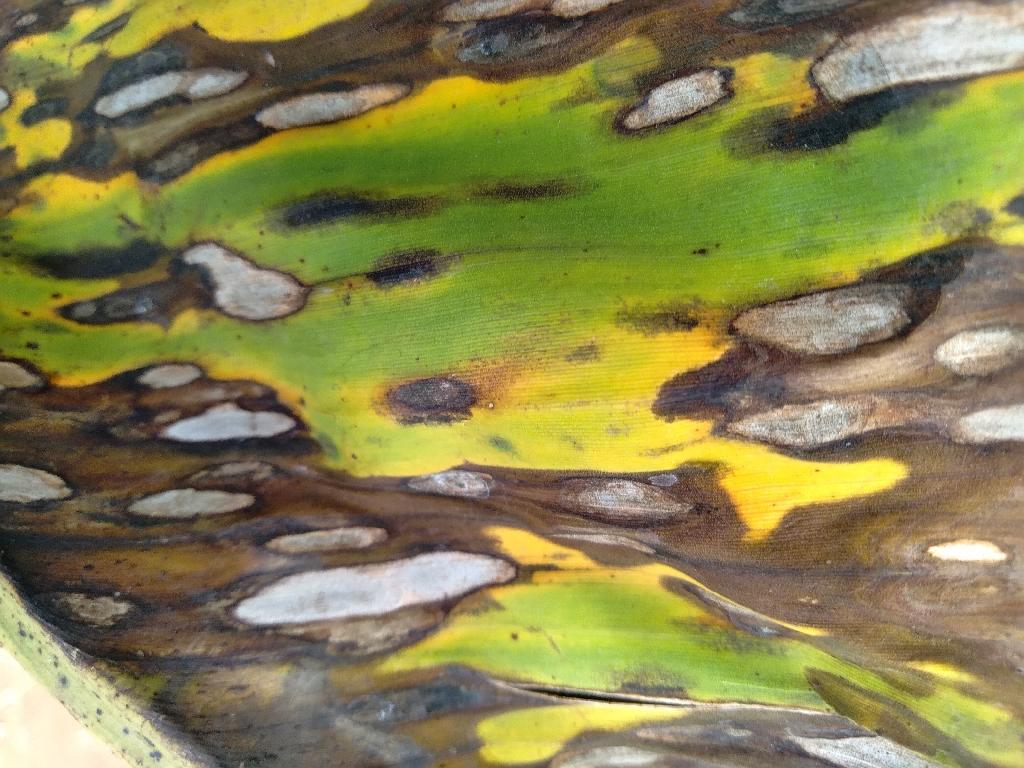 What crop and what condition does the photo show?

banana, black sigatoka
